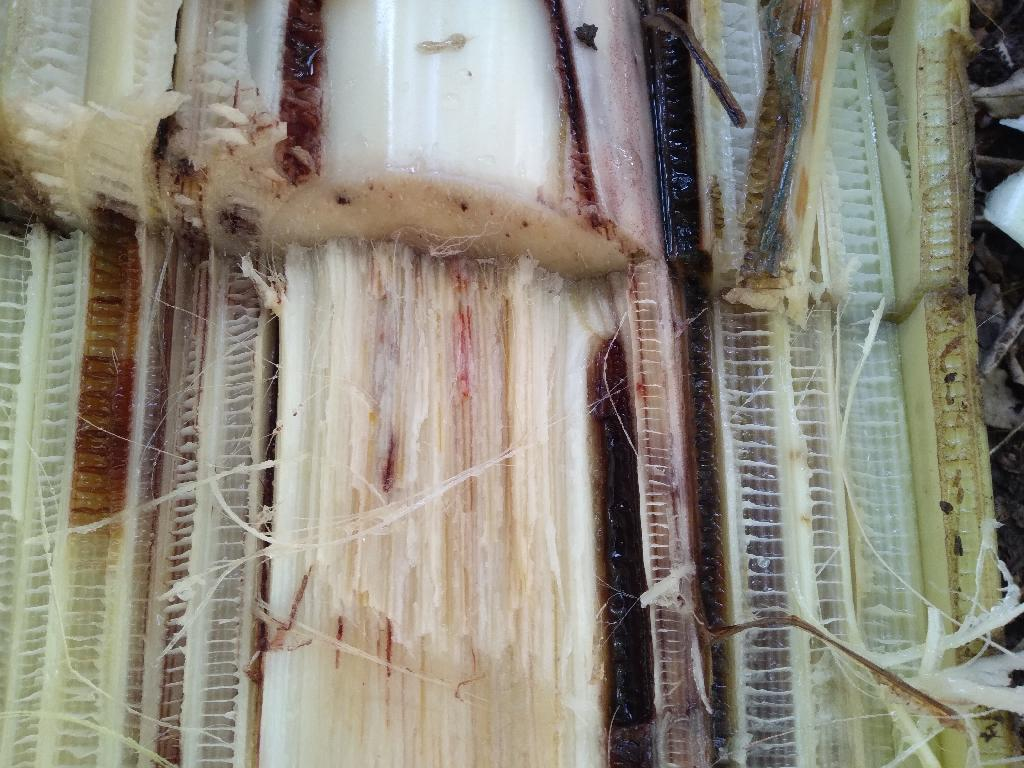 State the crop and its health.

banana, fusarium wilt race 1
